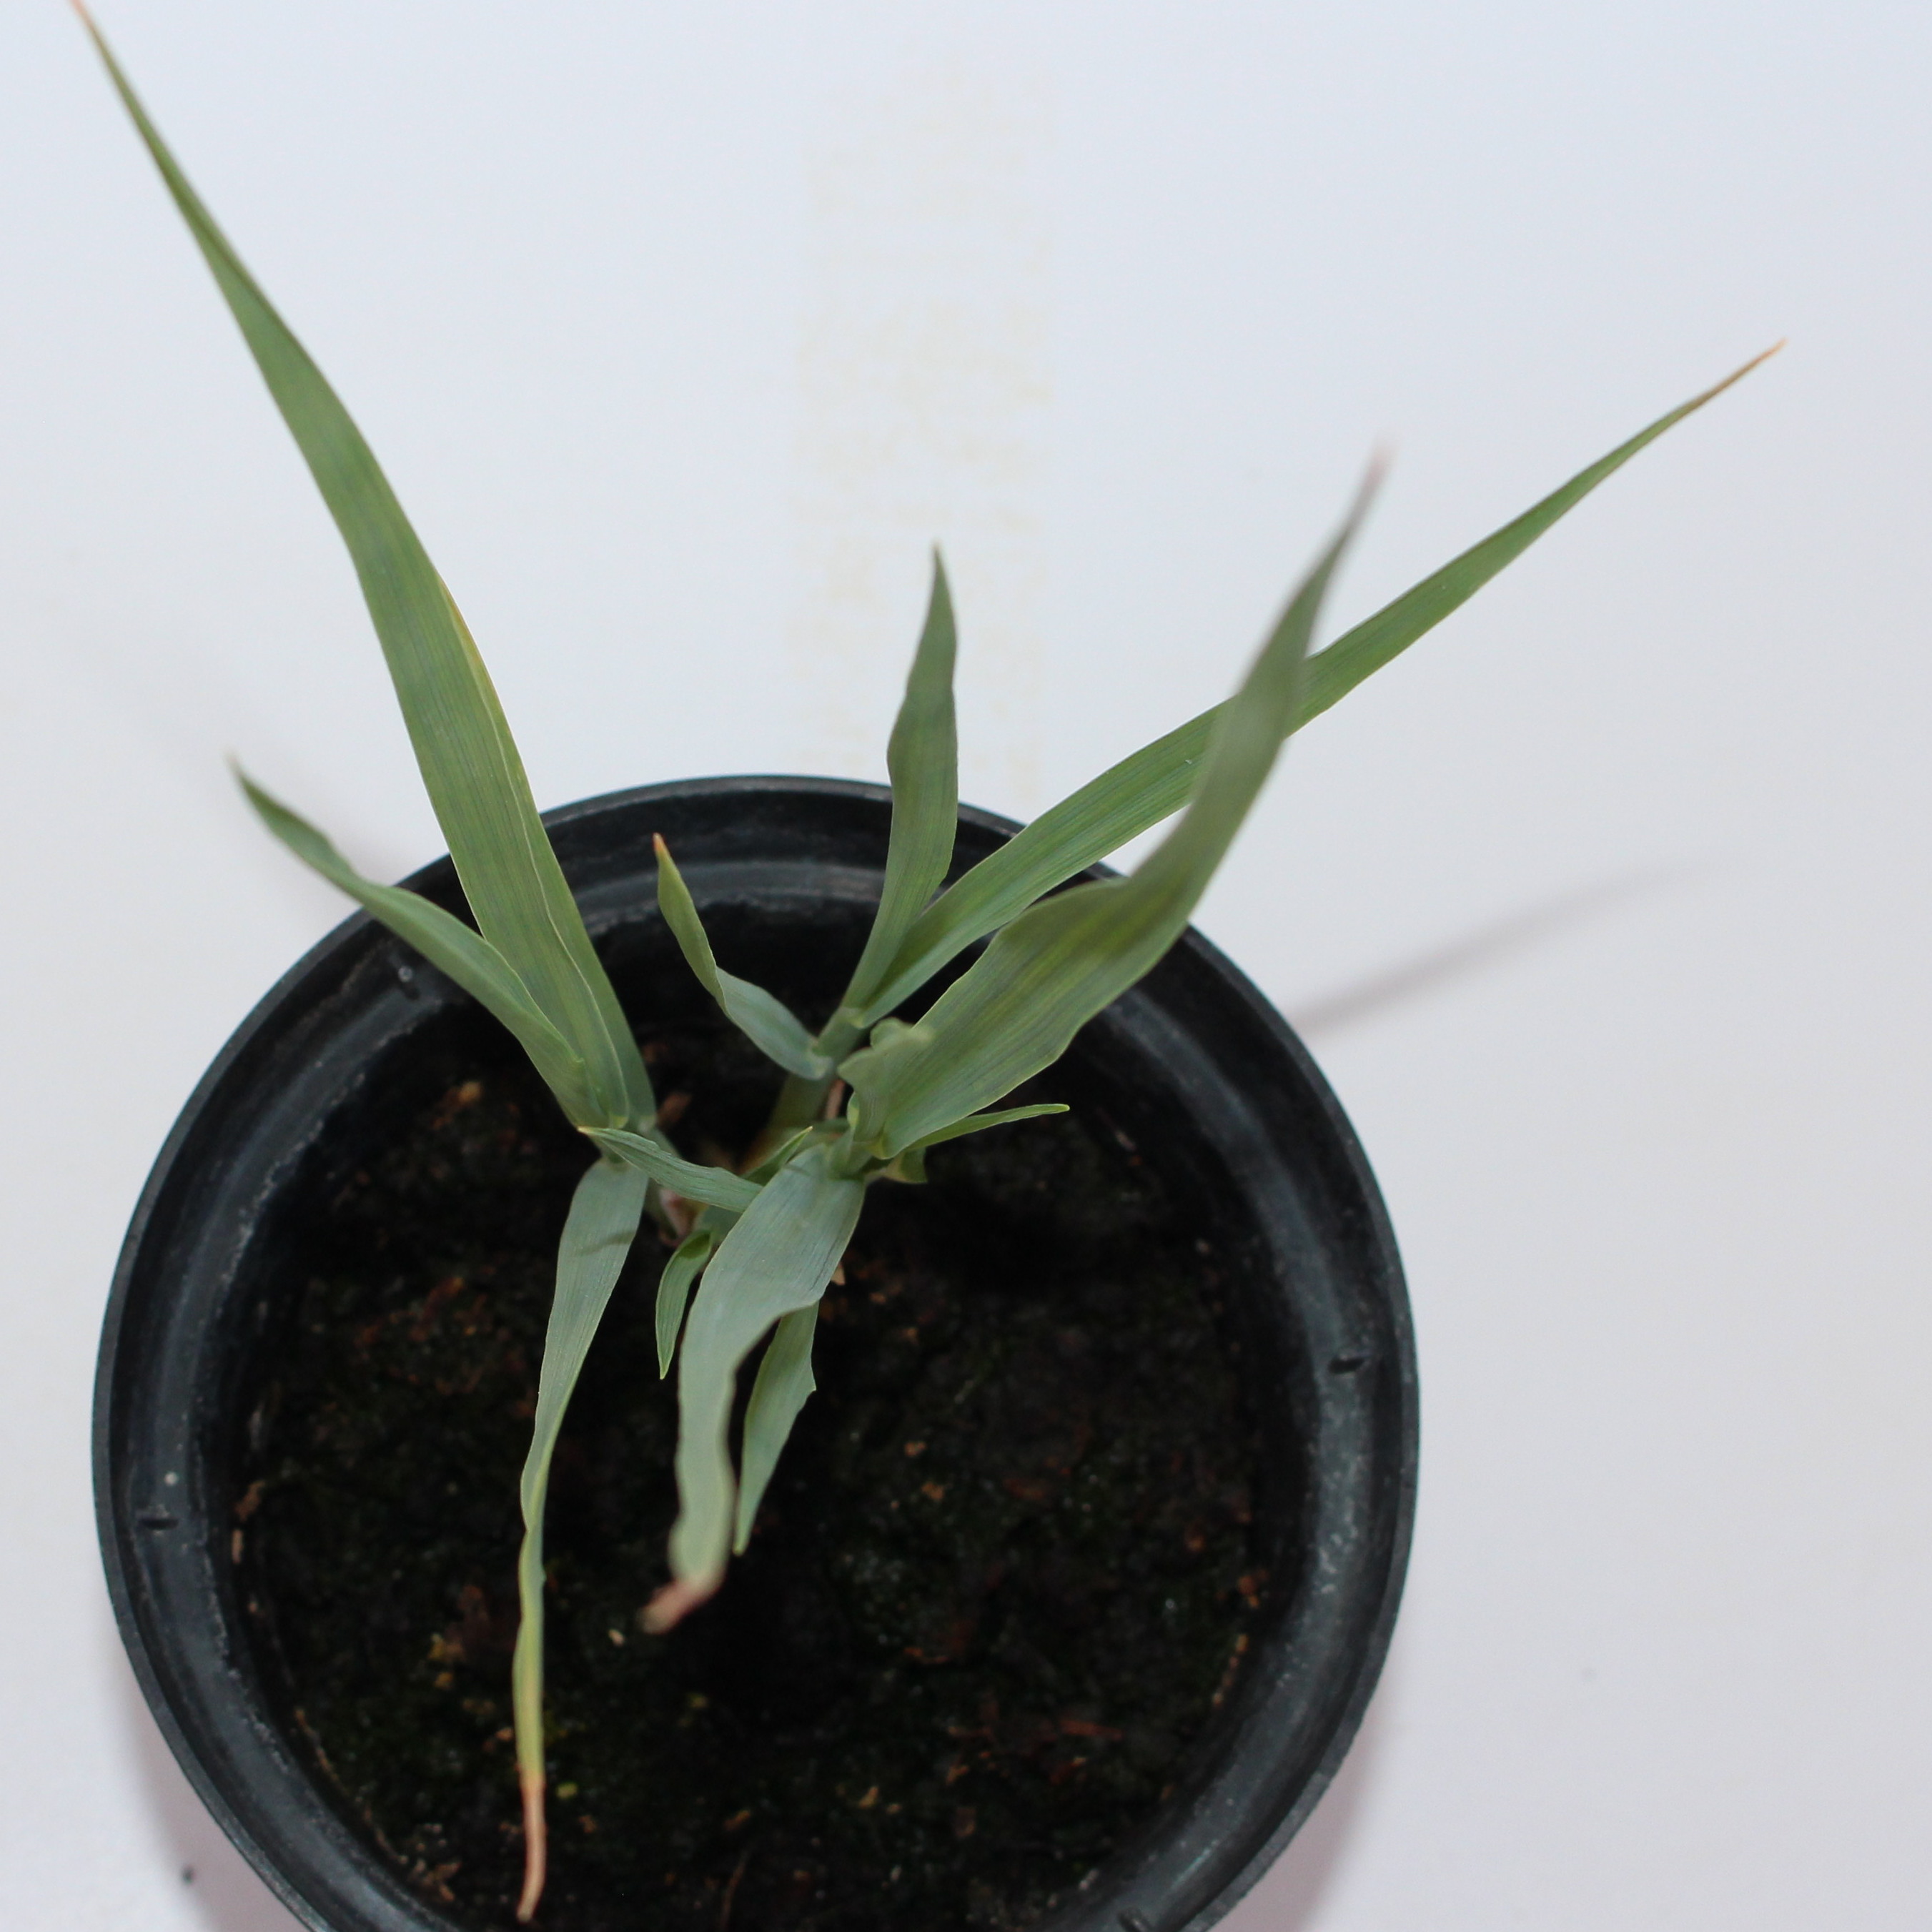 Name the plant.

Avena sterilis
